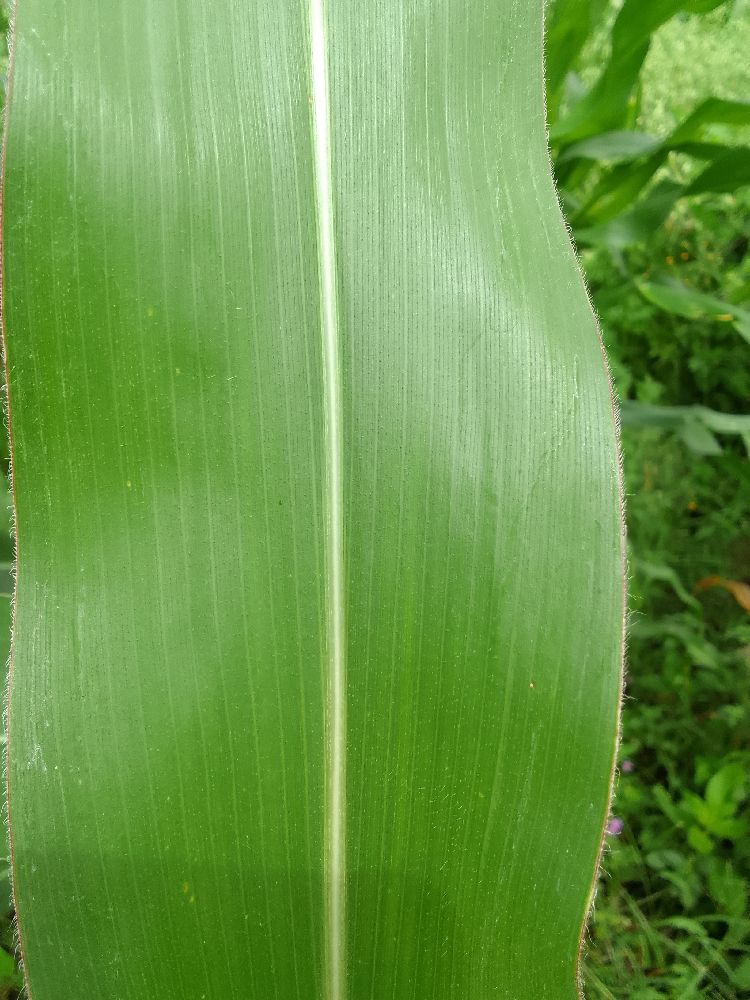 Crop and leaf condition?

maize, healthy
